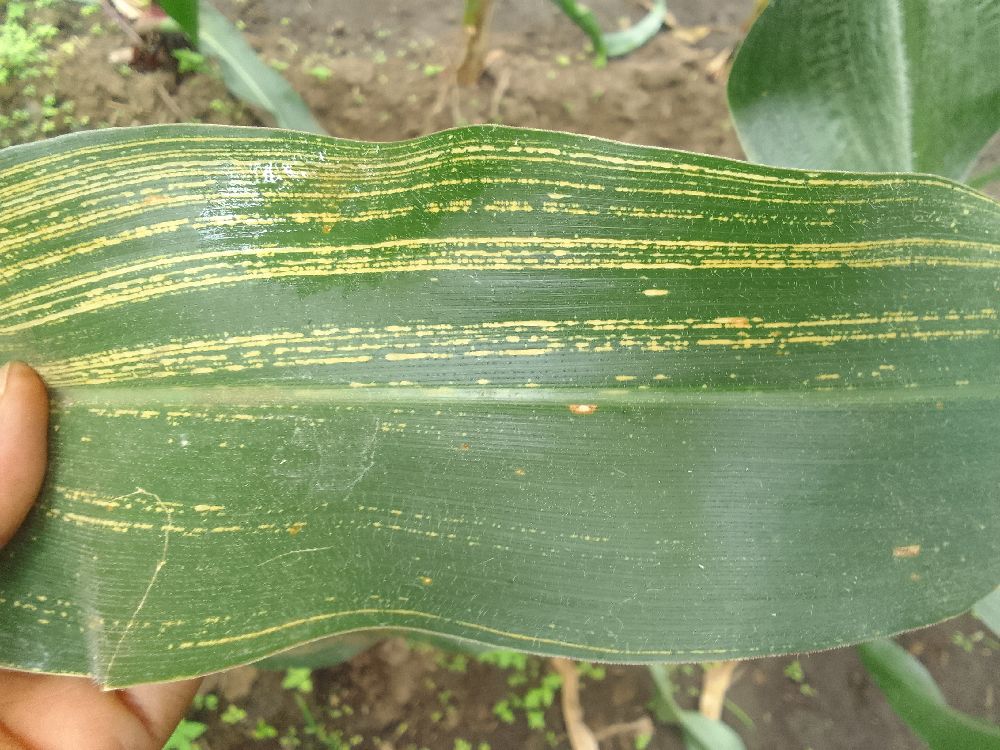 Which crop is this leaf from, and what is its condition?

maize, maize streak virus
